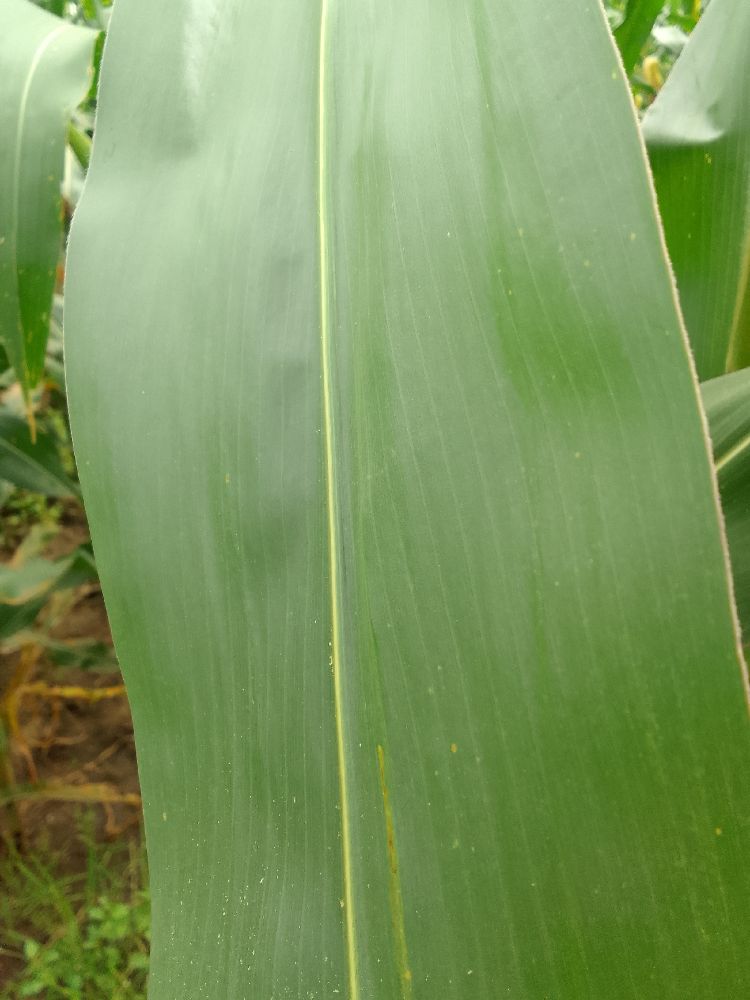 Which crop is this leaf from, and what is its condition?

maize, healthy
